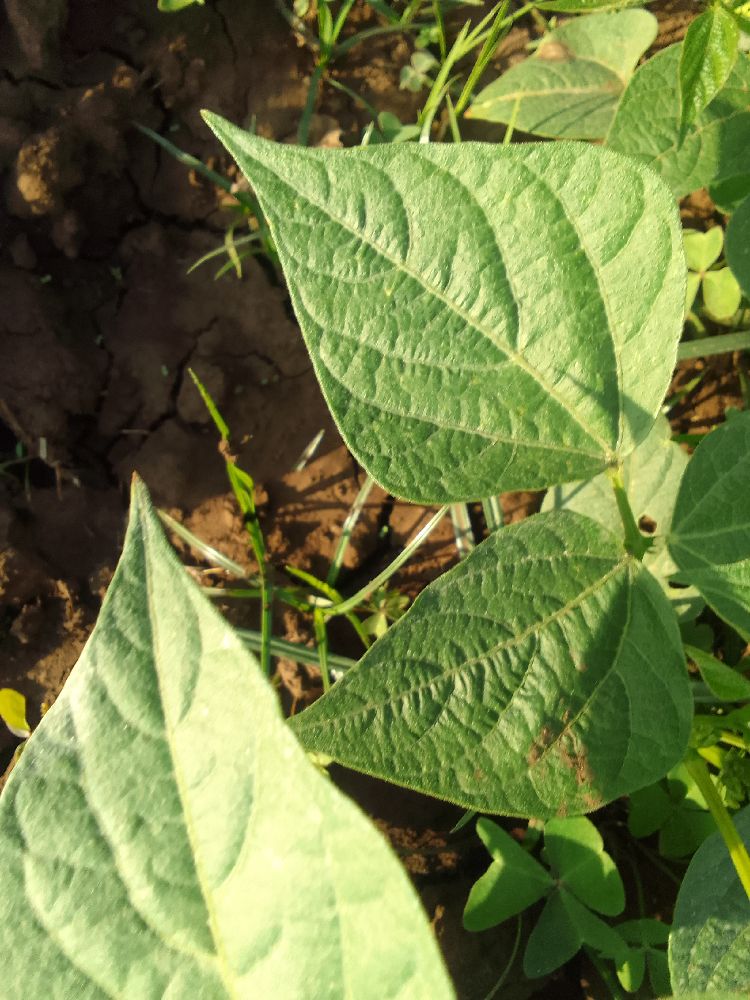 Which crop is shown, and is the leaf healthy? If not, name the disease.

common bean, healthy
